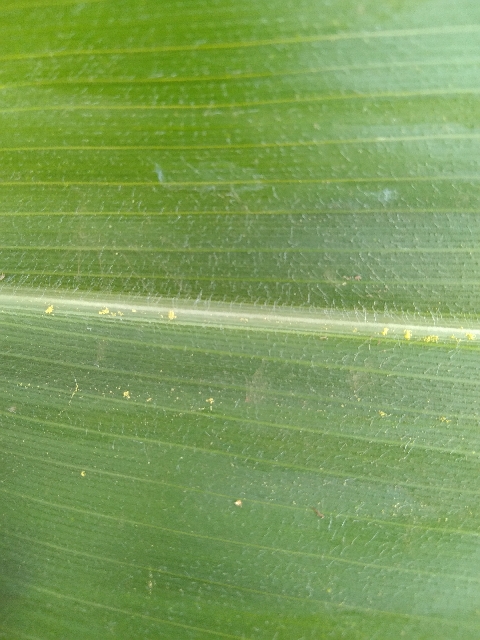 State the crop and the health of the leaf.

maize, healthy
